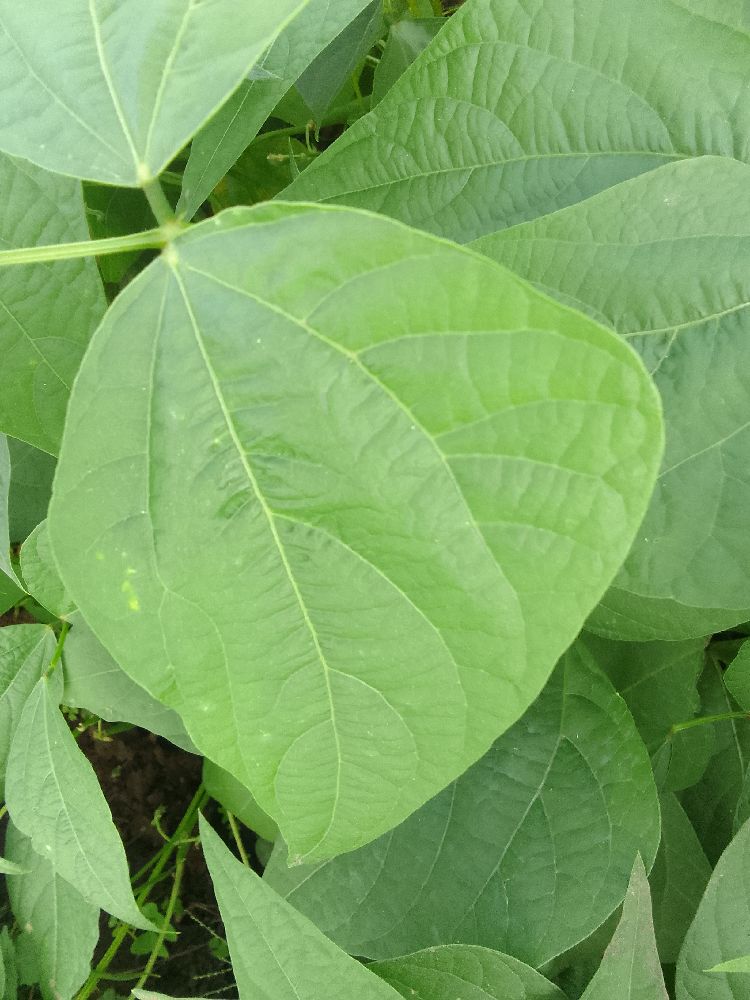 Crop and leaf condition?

common bean, healthy
